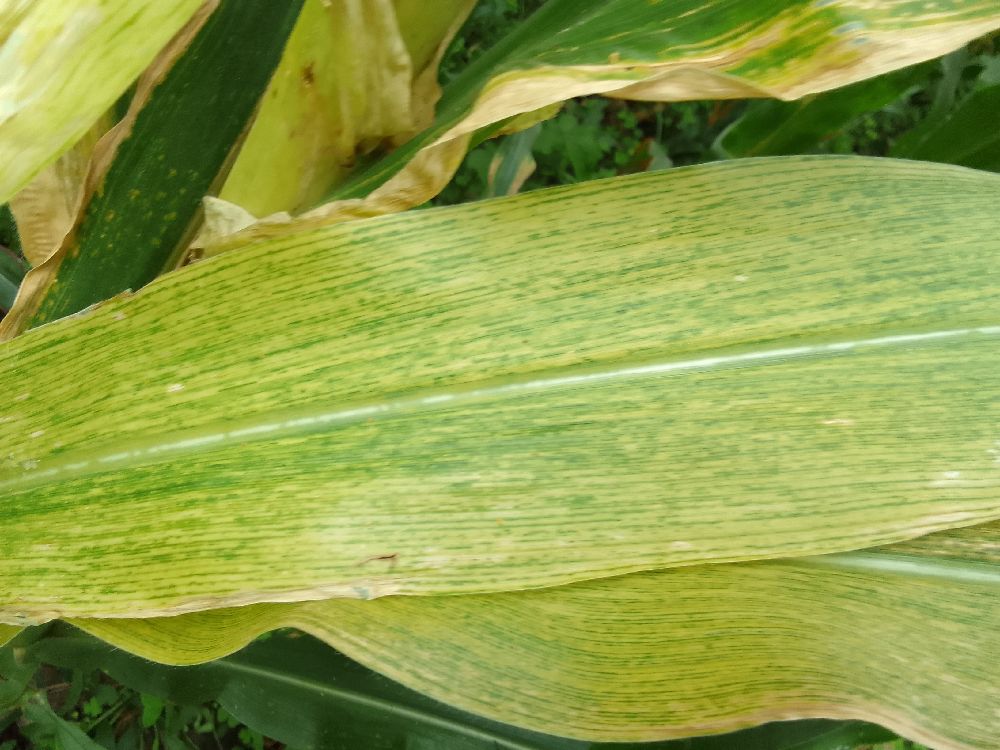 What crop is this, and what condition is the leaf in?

maize, maize lethal necrosis
